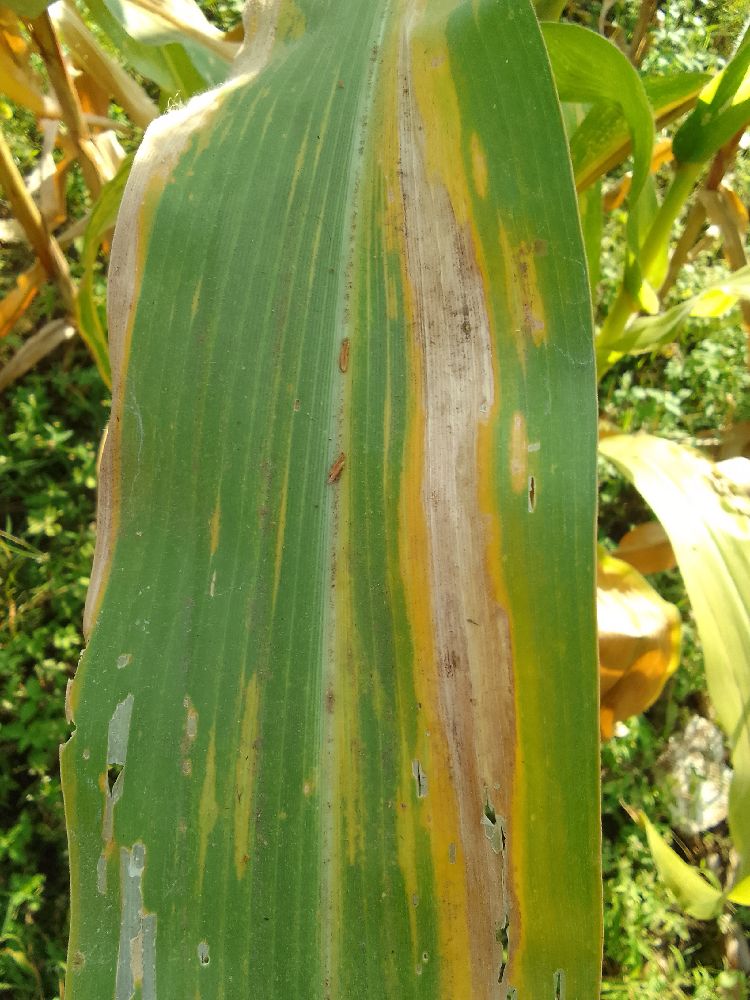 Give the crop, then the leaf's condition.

maize, maize lethal necrosis
